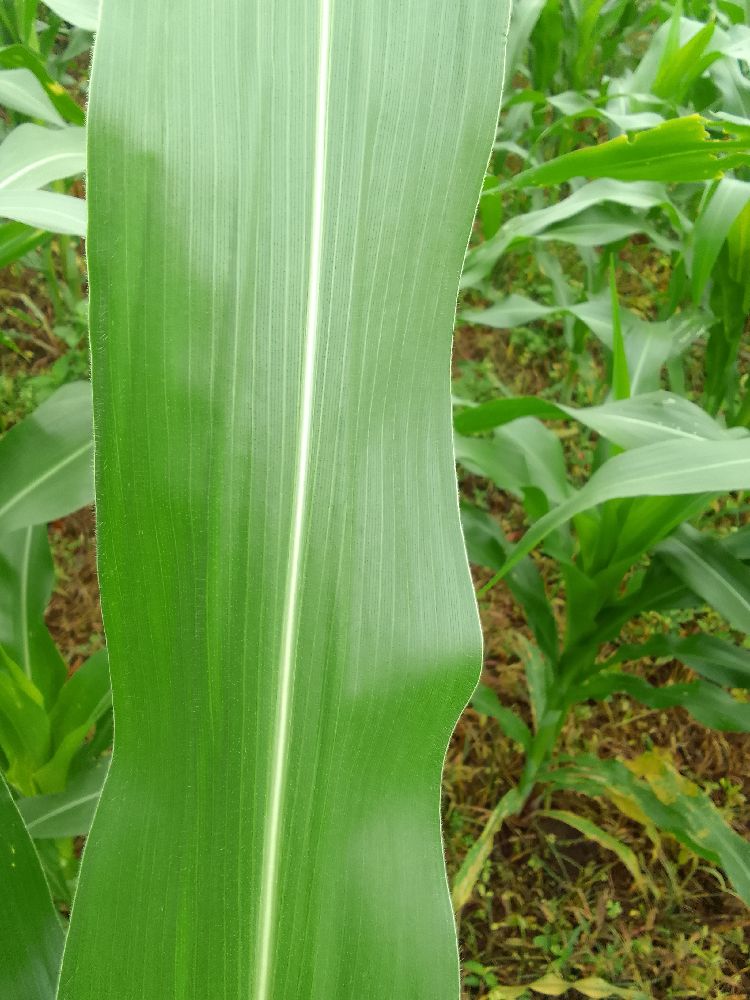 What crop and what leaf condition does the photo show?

maize, healthy
